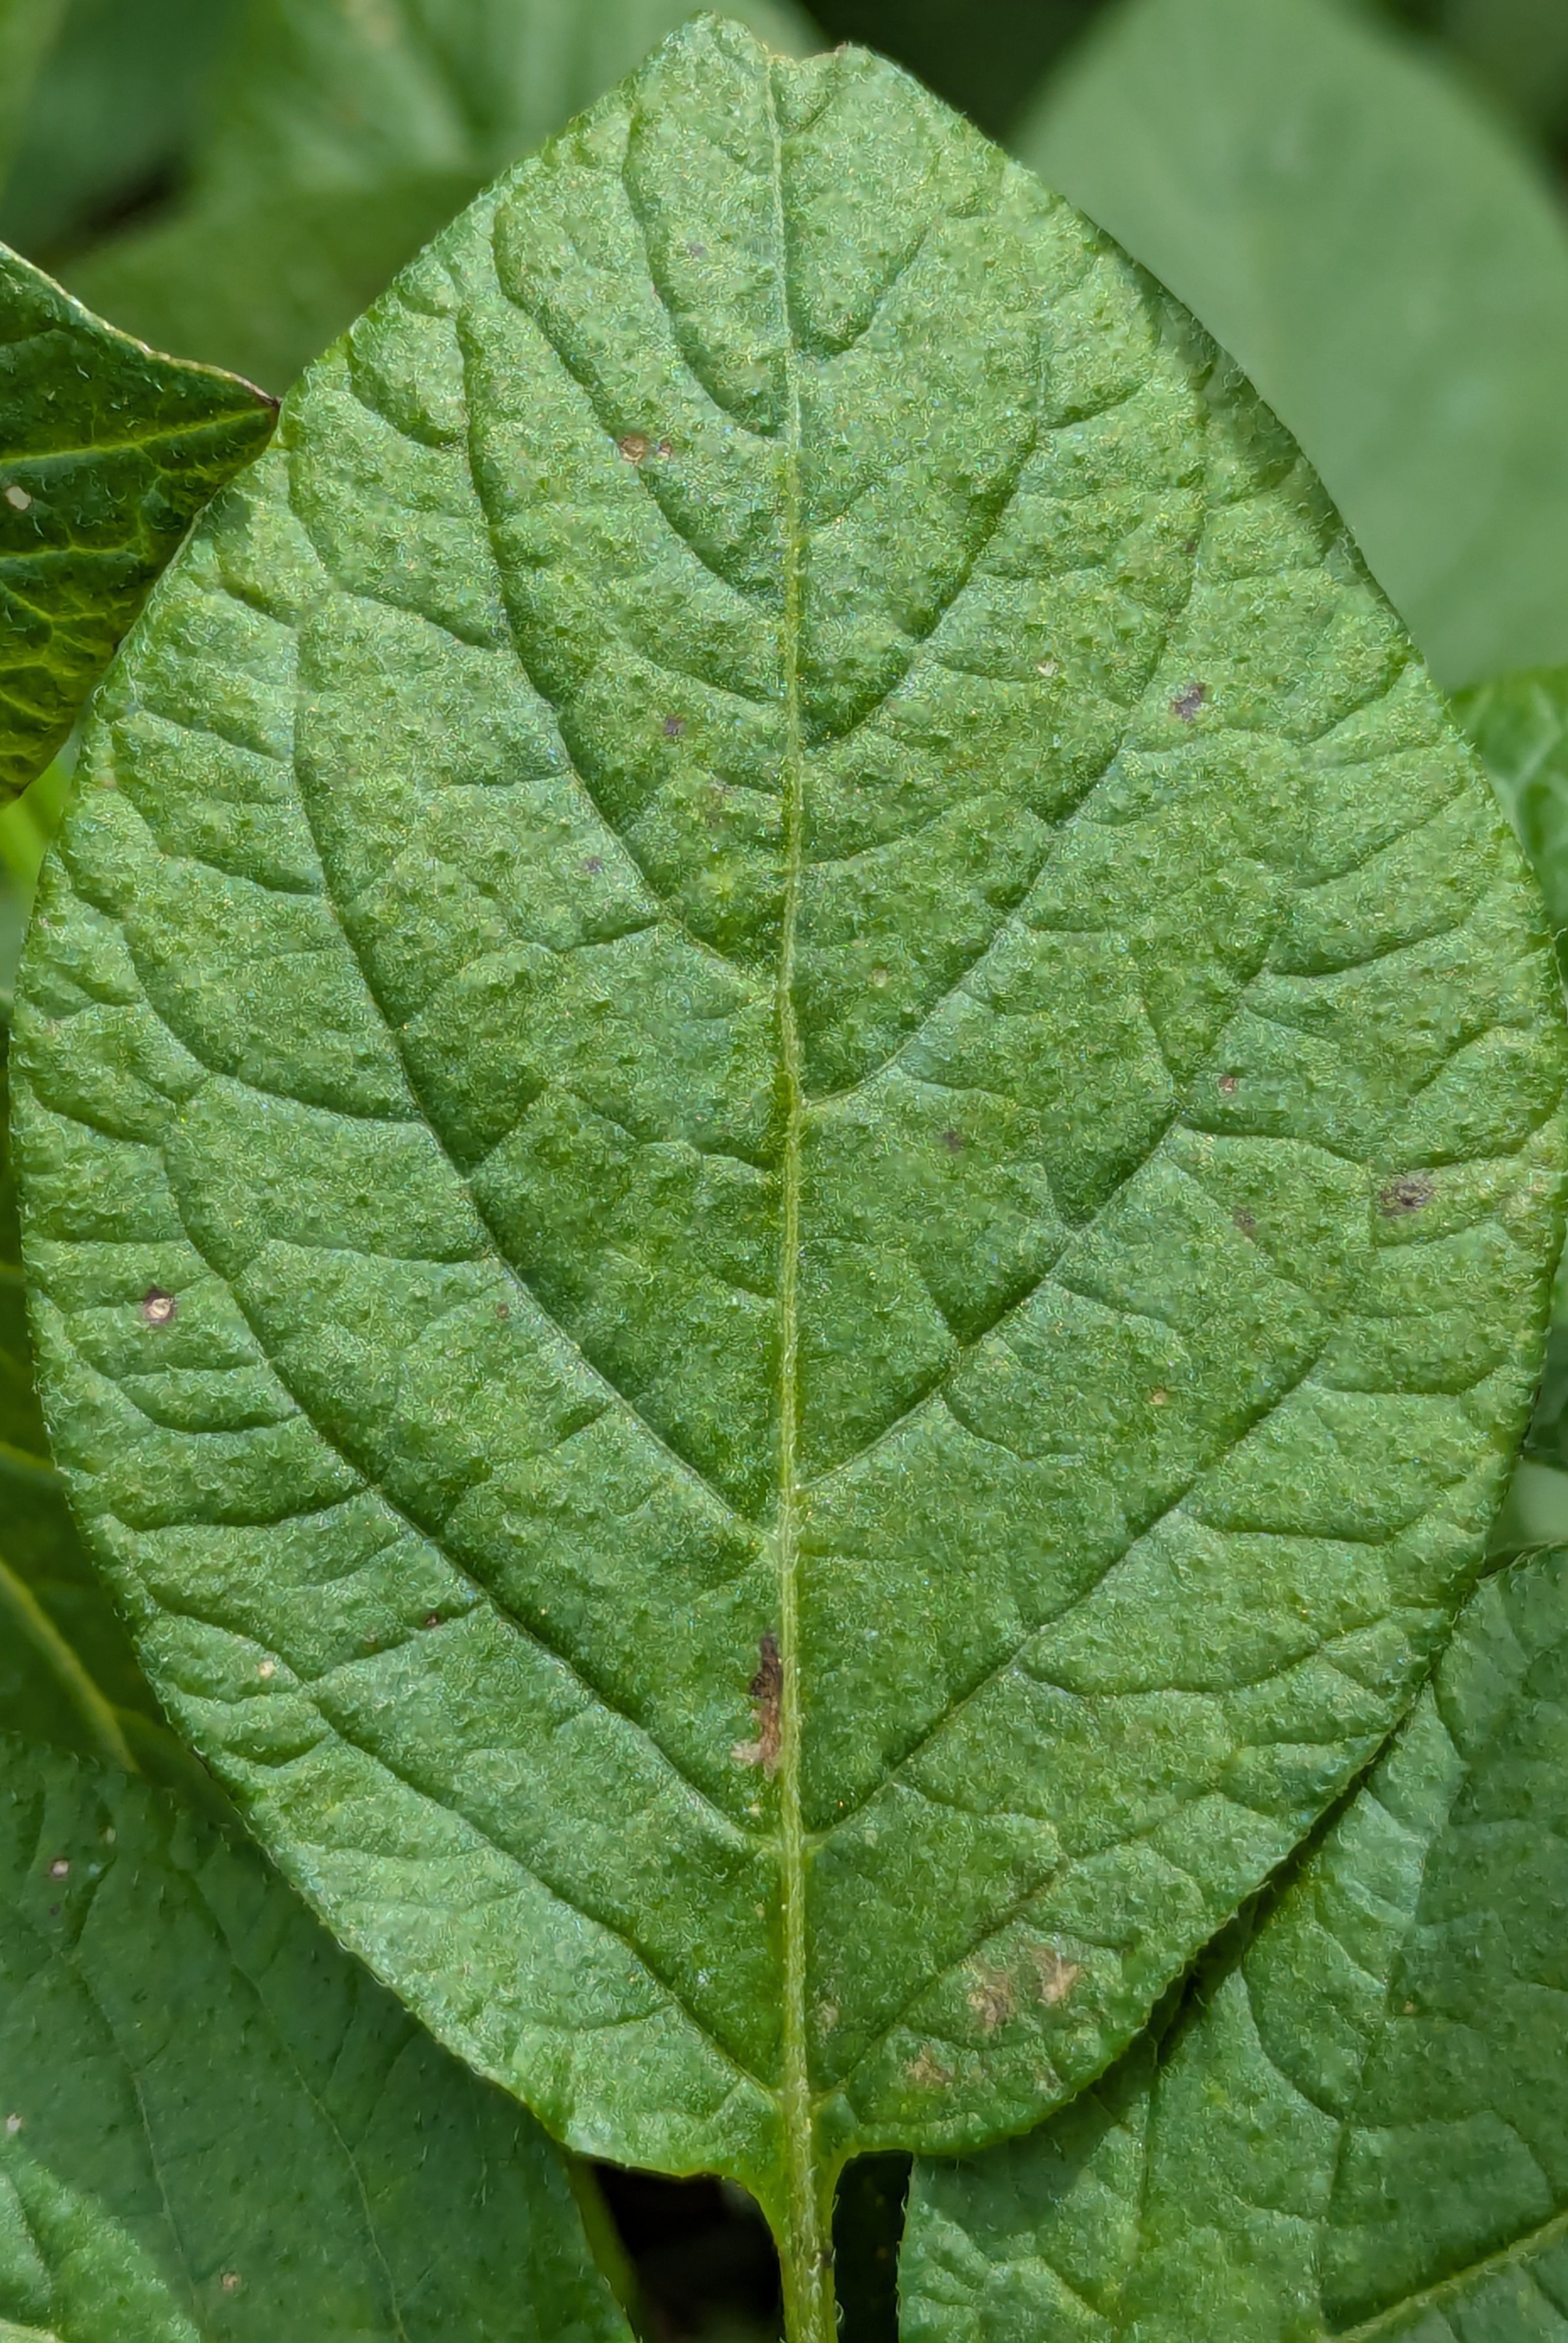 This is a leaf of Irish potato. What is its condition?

healthy
